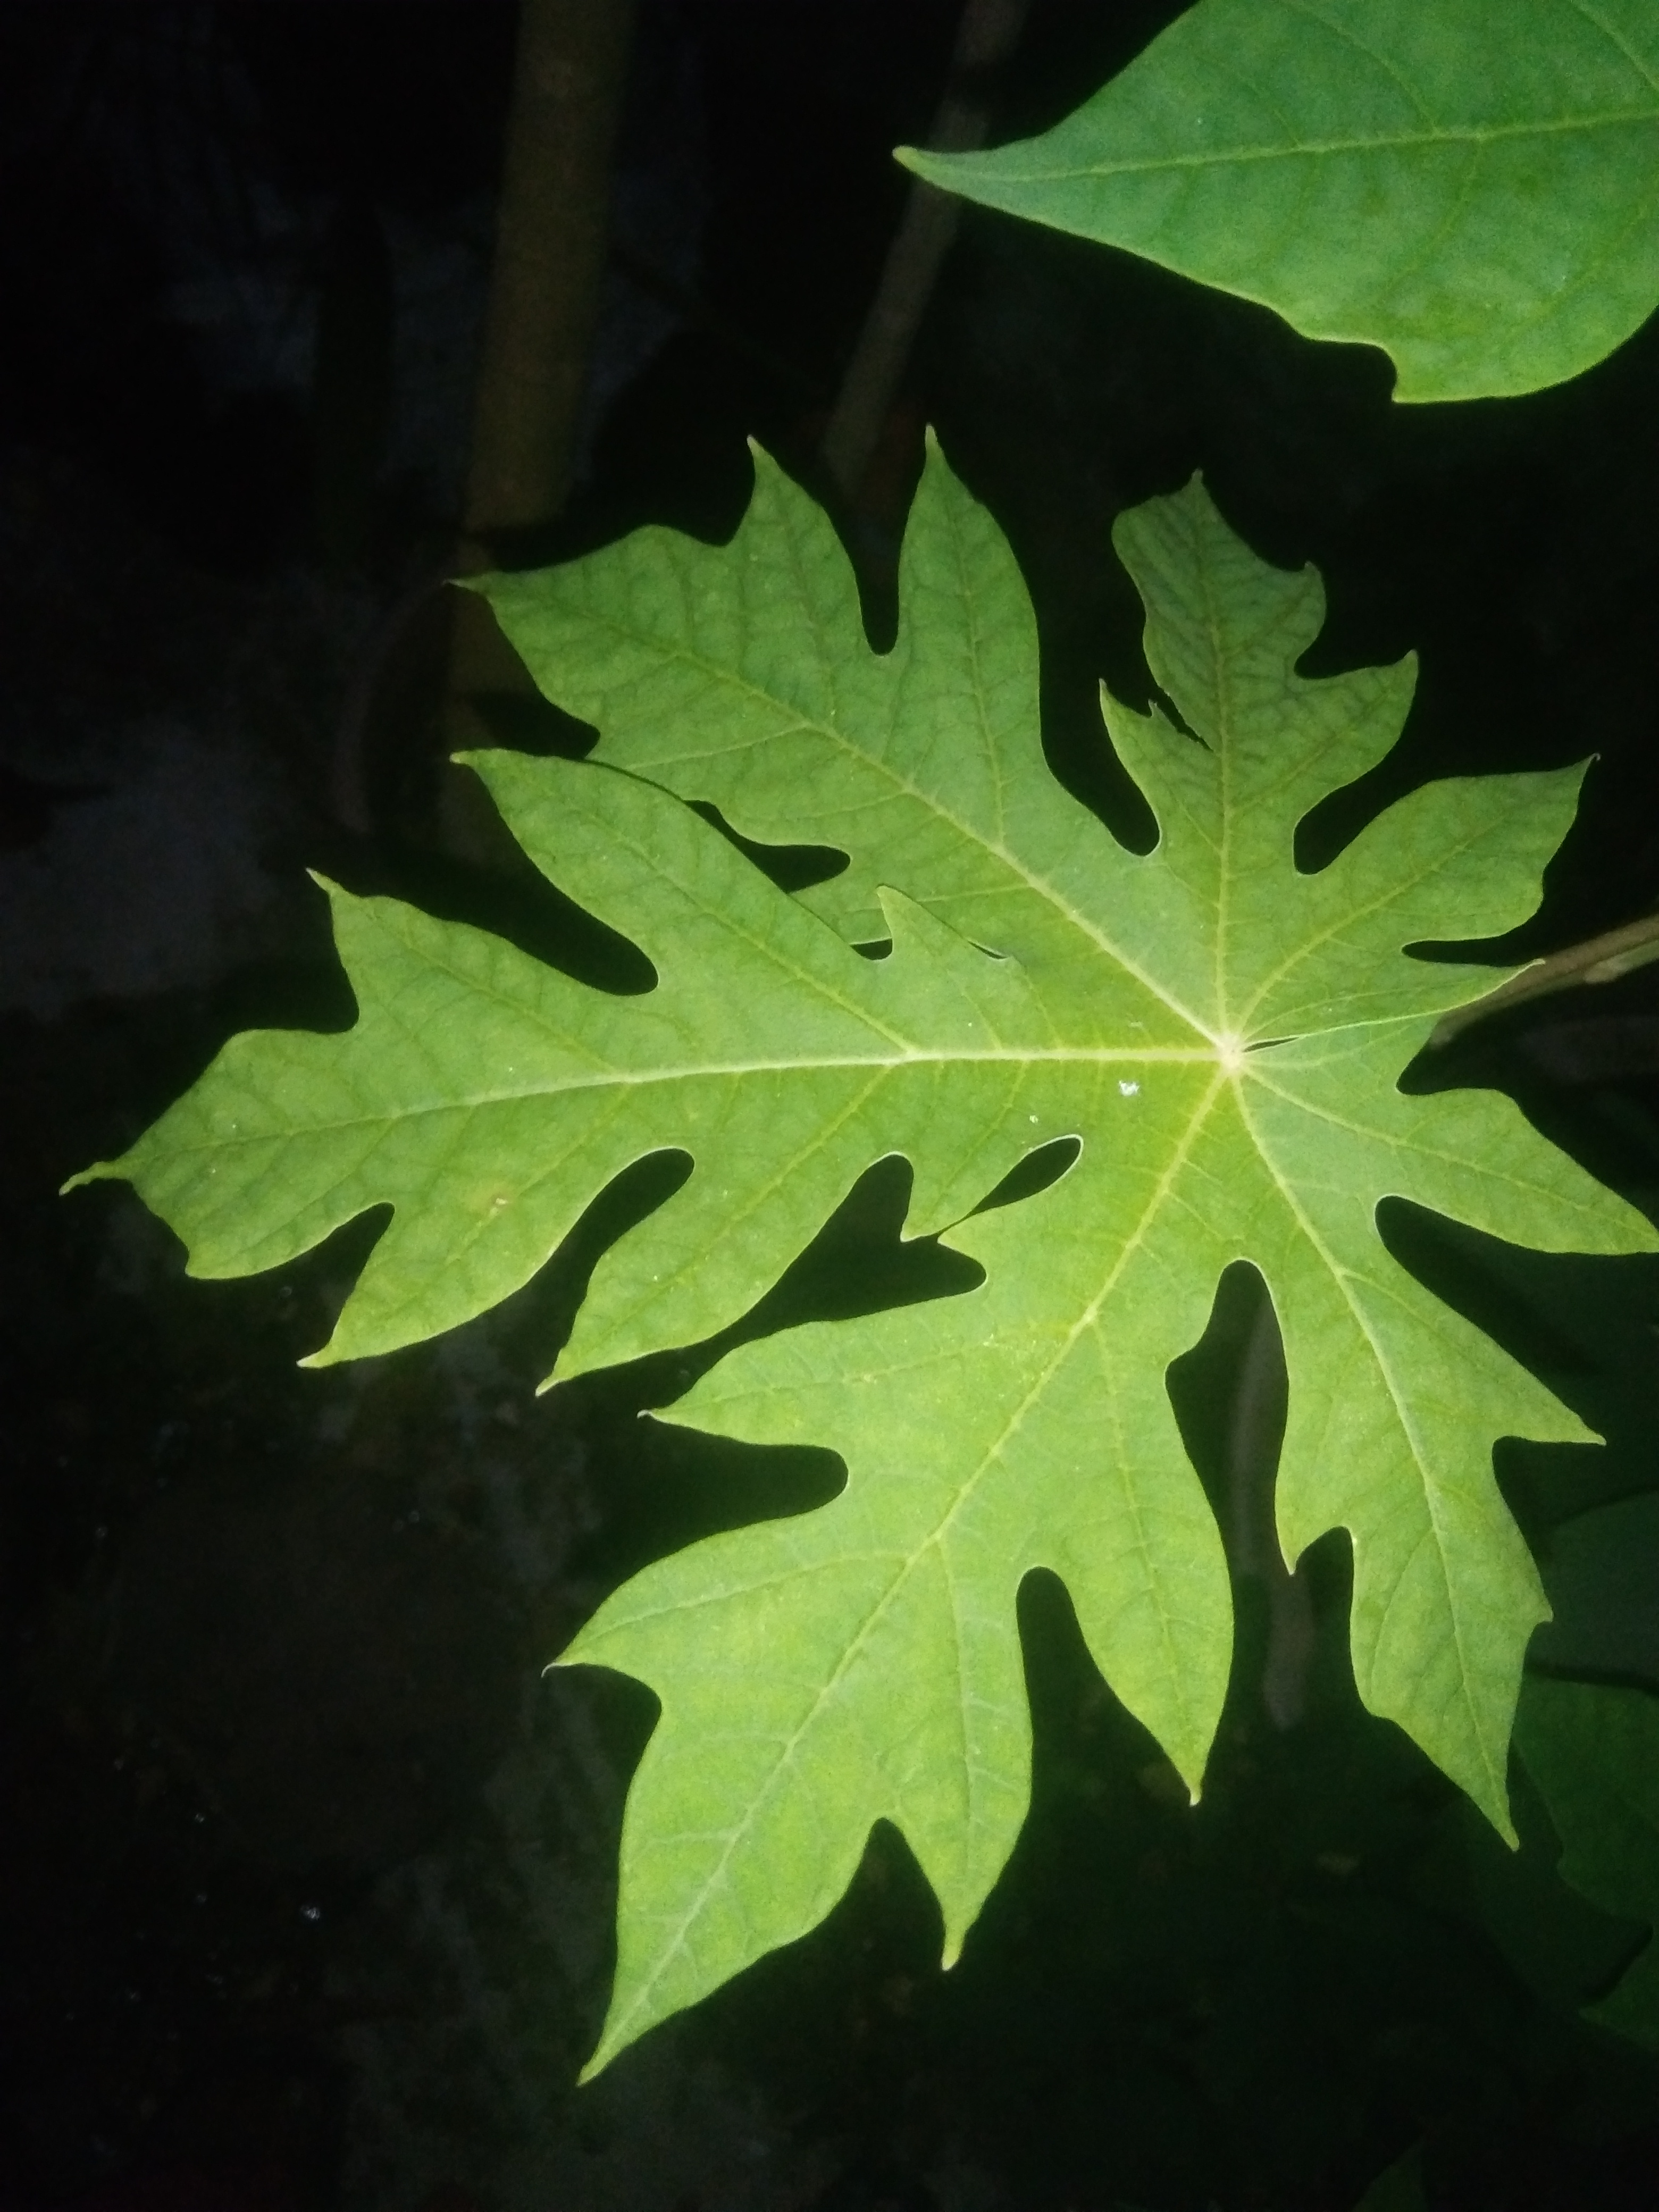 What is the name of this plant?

papaya
